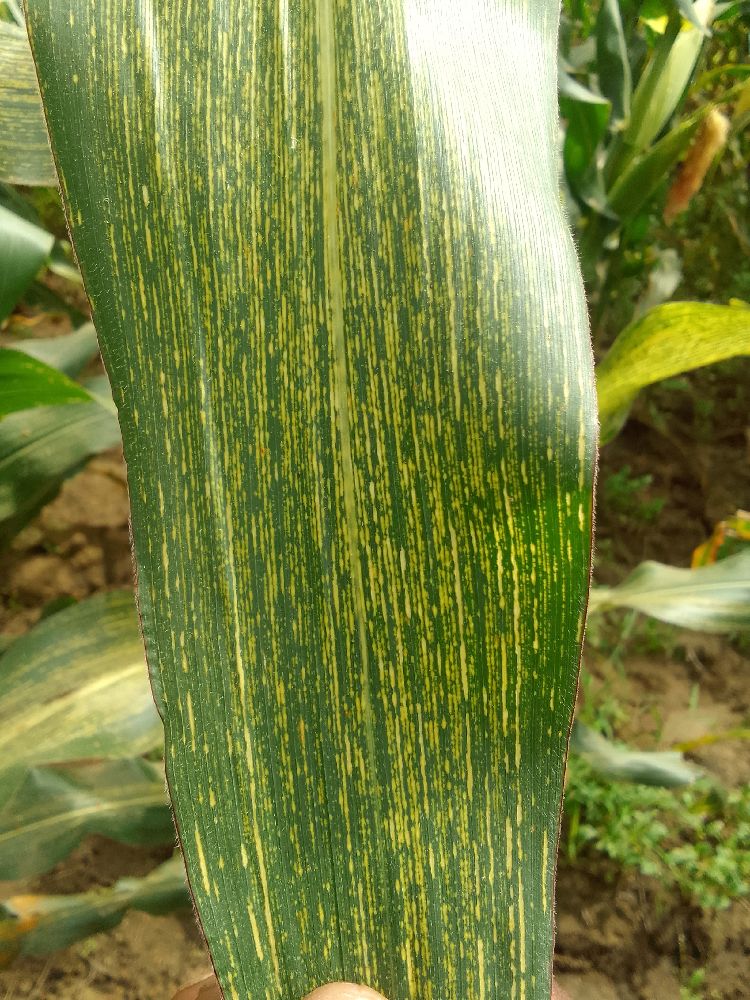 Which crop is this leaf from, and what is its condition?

maize, maize streak virus
